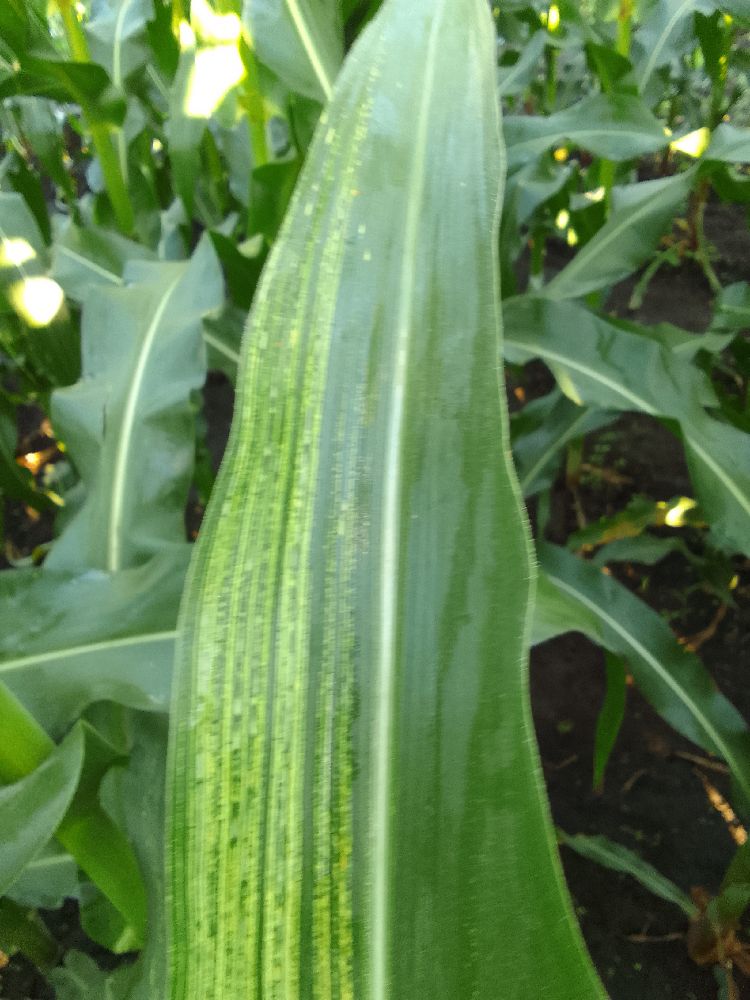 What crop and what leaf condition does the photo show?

maize, maize streak virus
